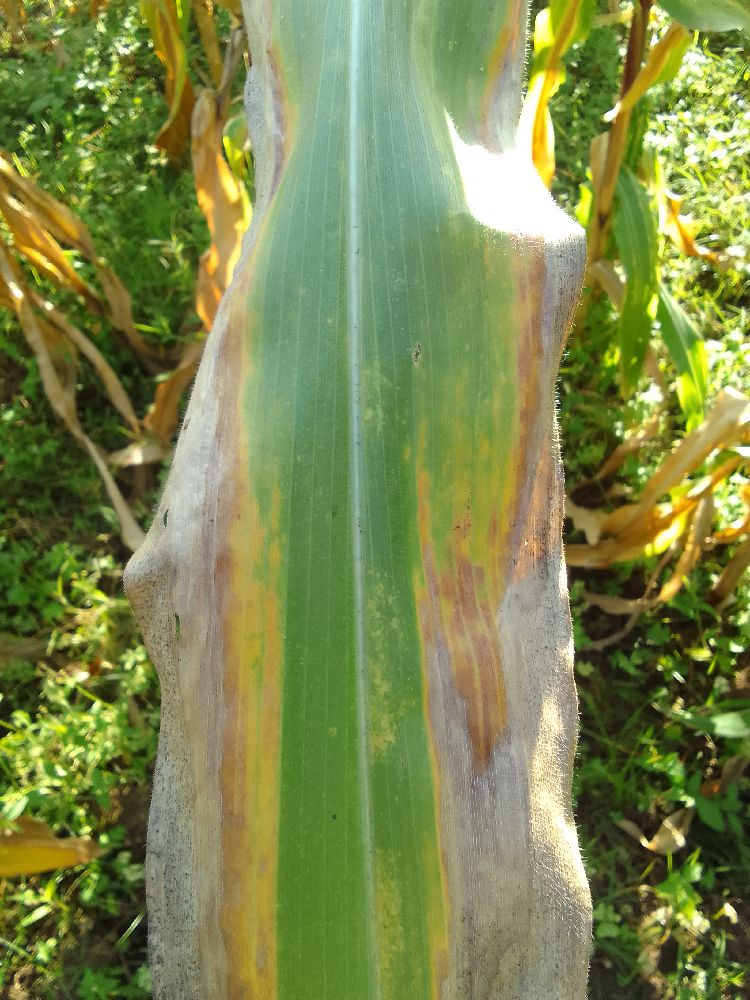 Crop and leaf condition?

maize, maize lethal necrosis
